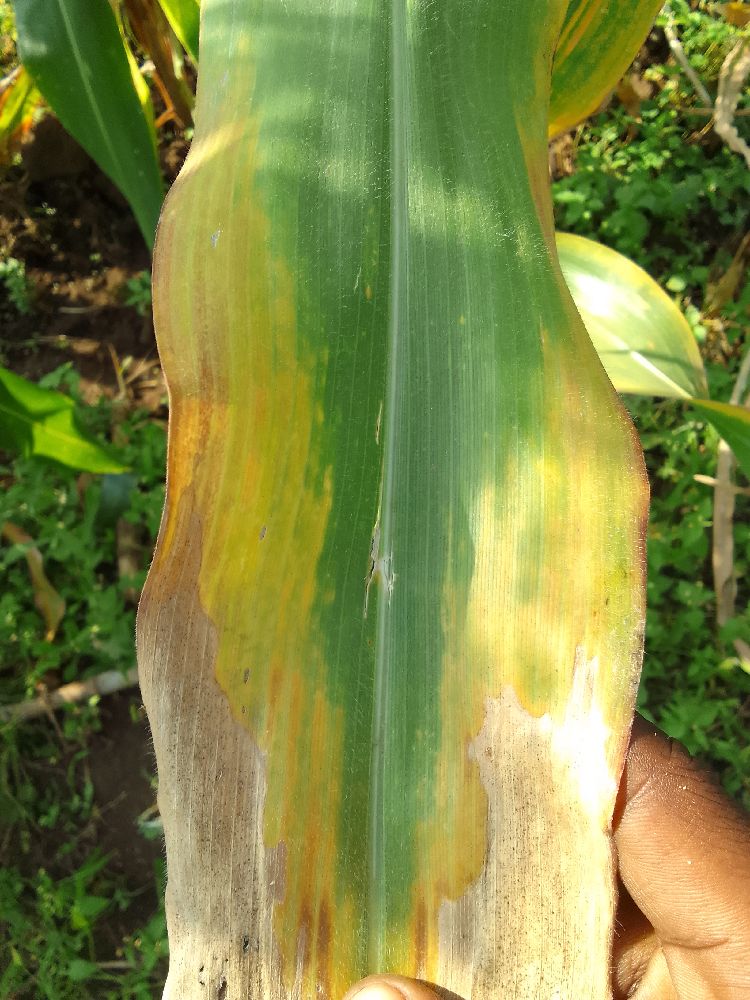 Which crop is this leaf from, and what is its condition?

maize, maize lethal necrosis
